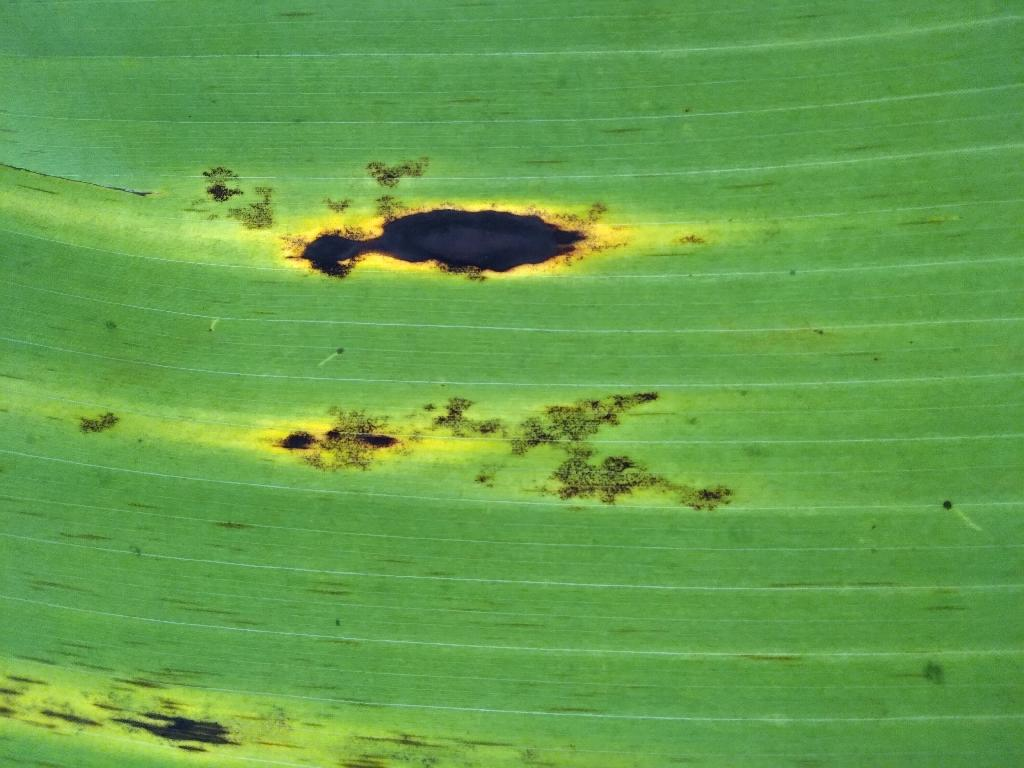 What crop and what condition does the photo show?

banana, black sigatoka
